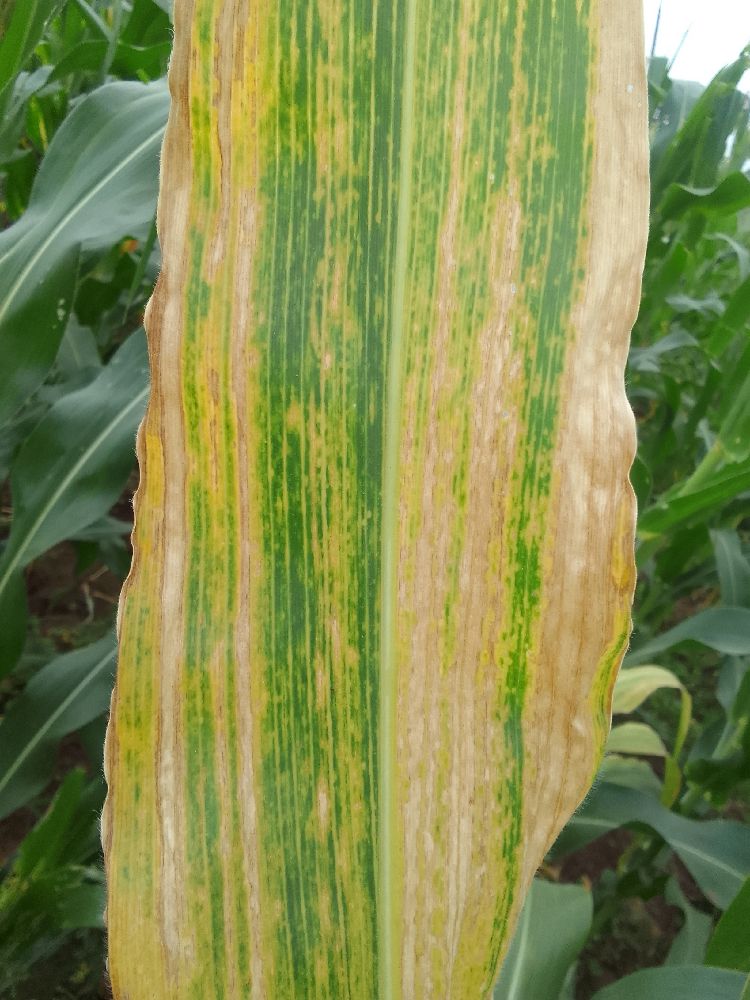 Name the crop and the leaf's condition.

maize, maize lethal necrosis
